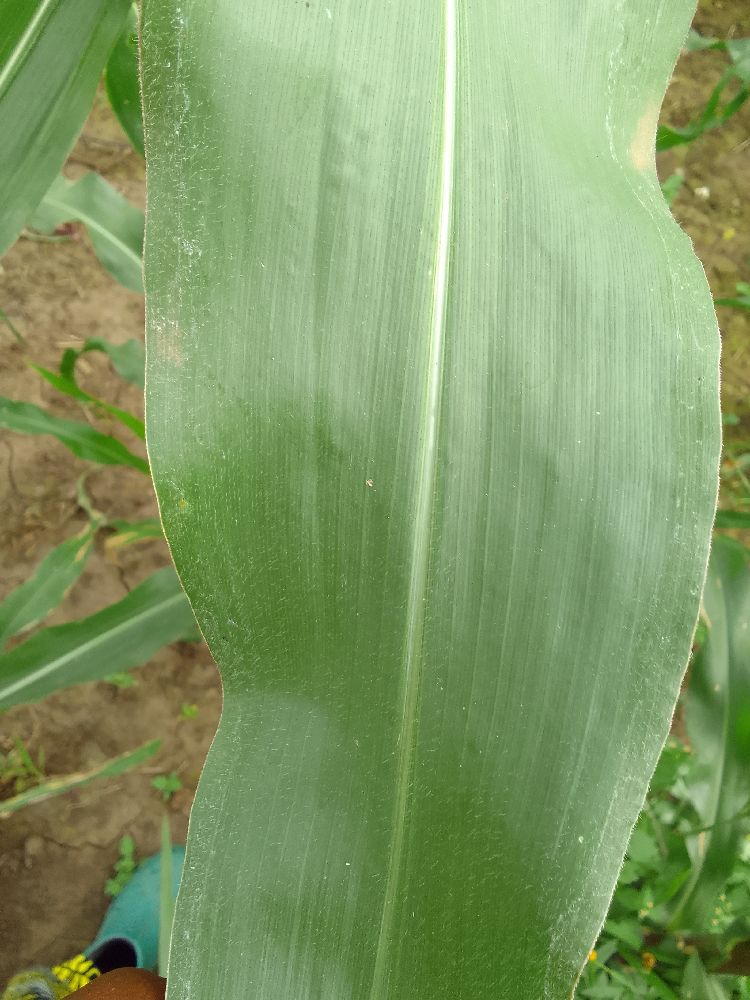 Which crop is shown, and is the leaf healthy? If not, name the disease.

maize, healthy
